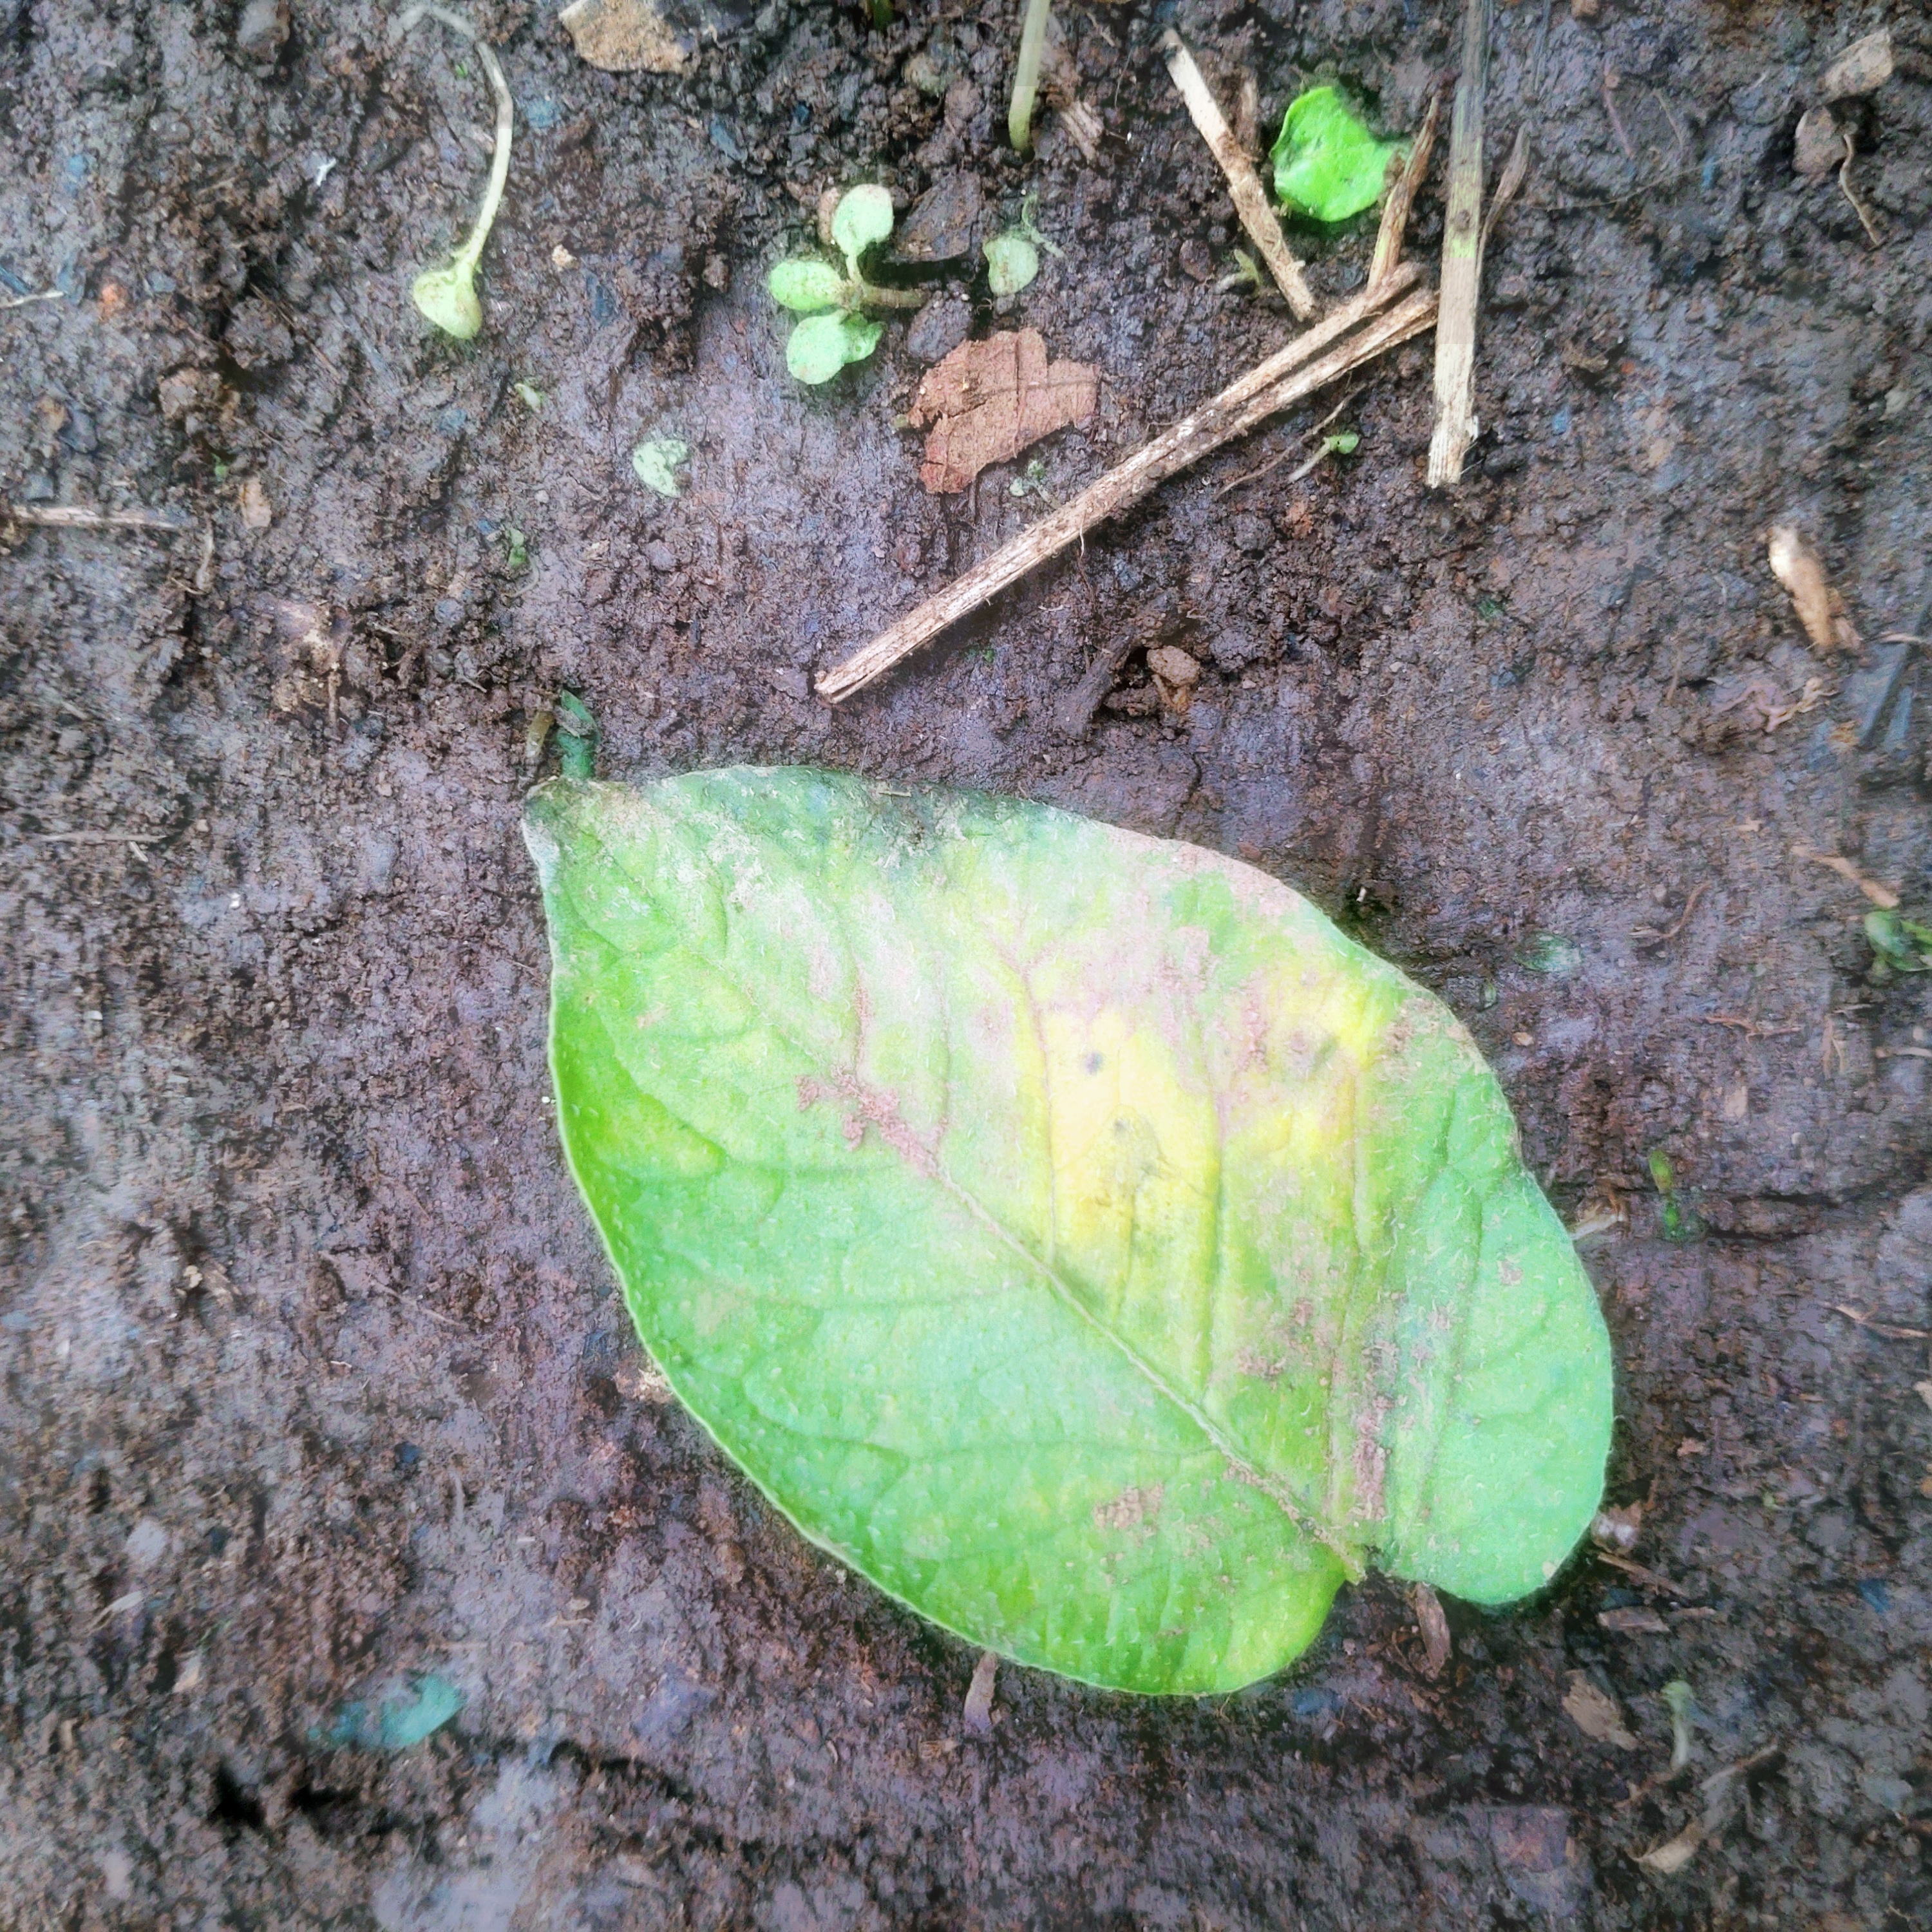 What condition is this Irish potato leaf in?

late blight
